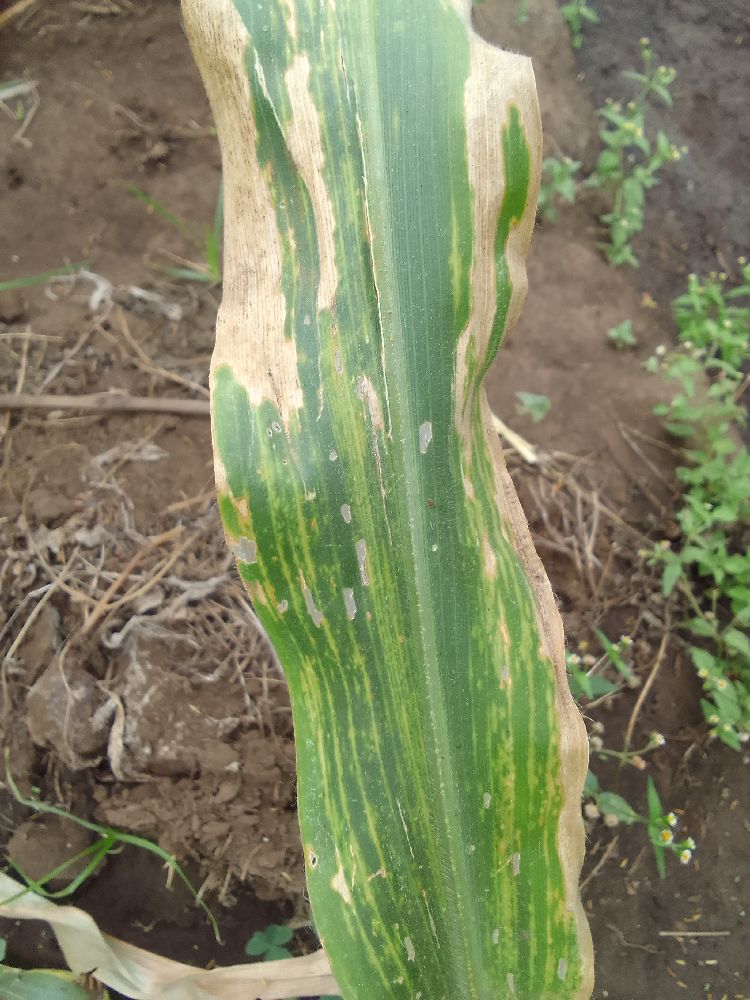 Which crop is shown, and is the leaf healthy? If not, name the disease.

maize, maize lethal necrosis
